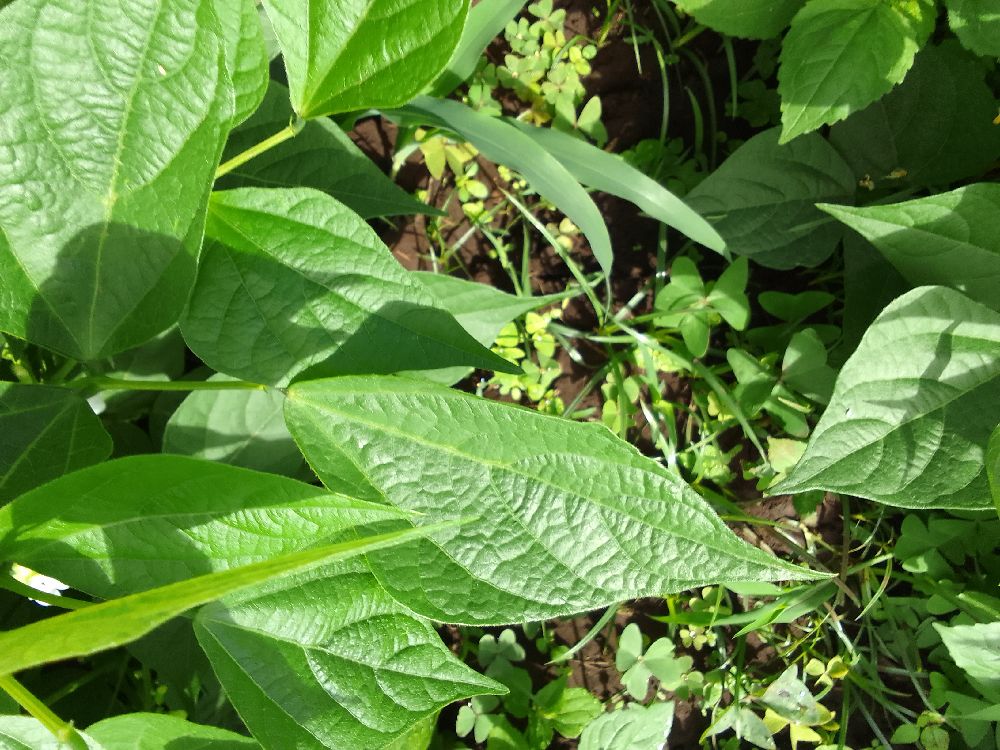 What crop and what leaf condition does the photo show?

common bean, healthy
